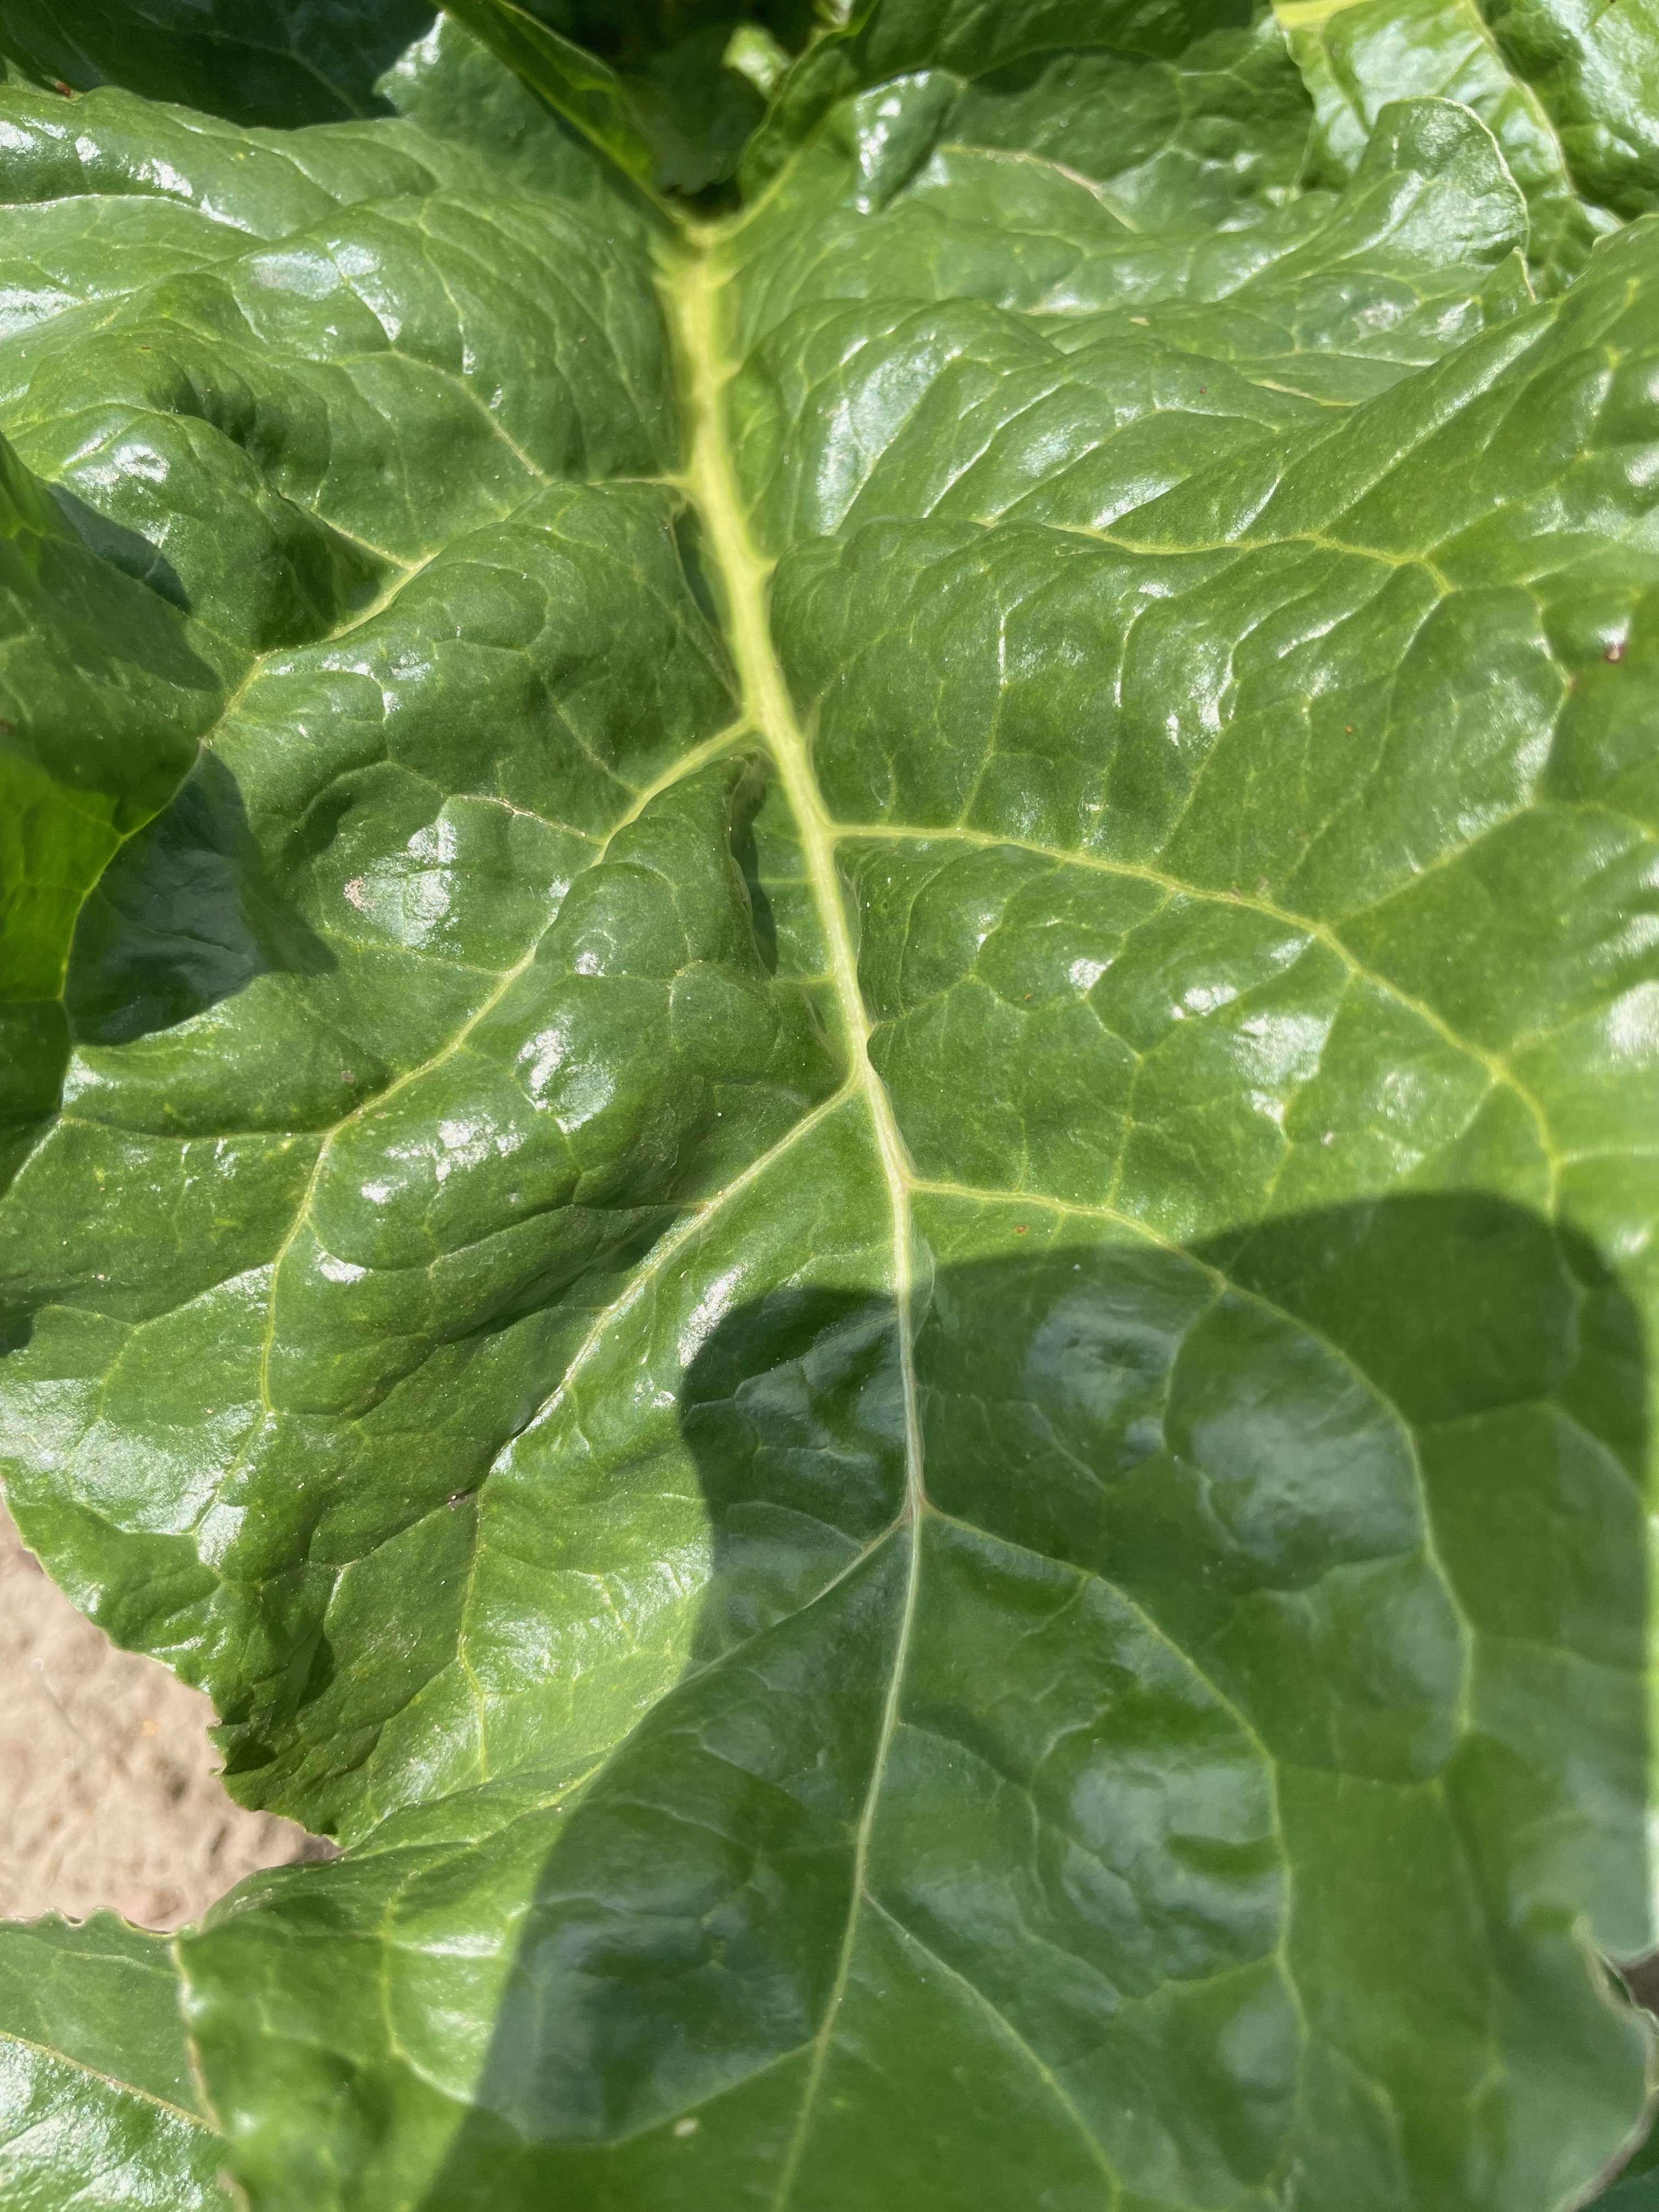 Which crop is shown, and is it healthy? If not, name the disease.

beet, unaffected
